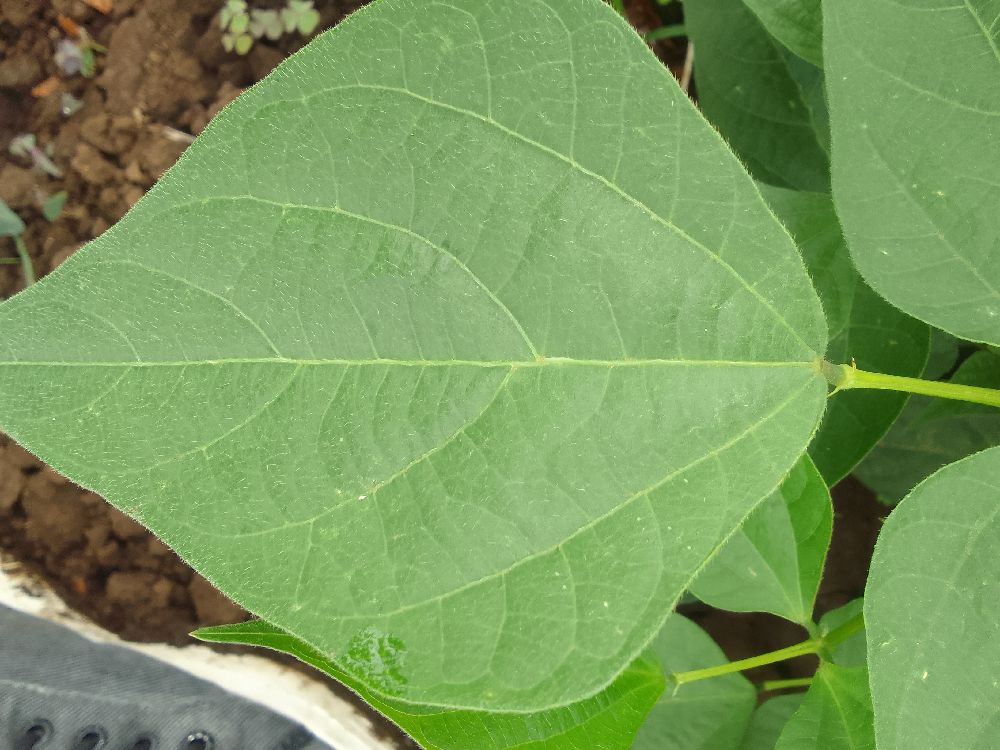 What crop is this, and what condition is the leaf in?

common bean, healthy
